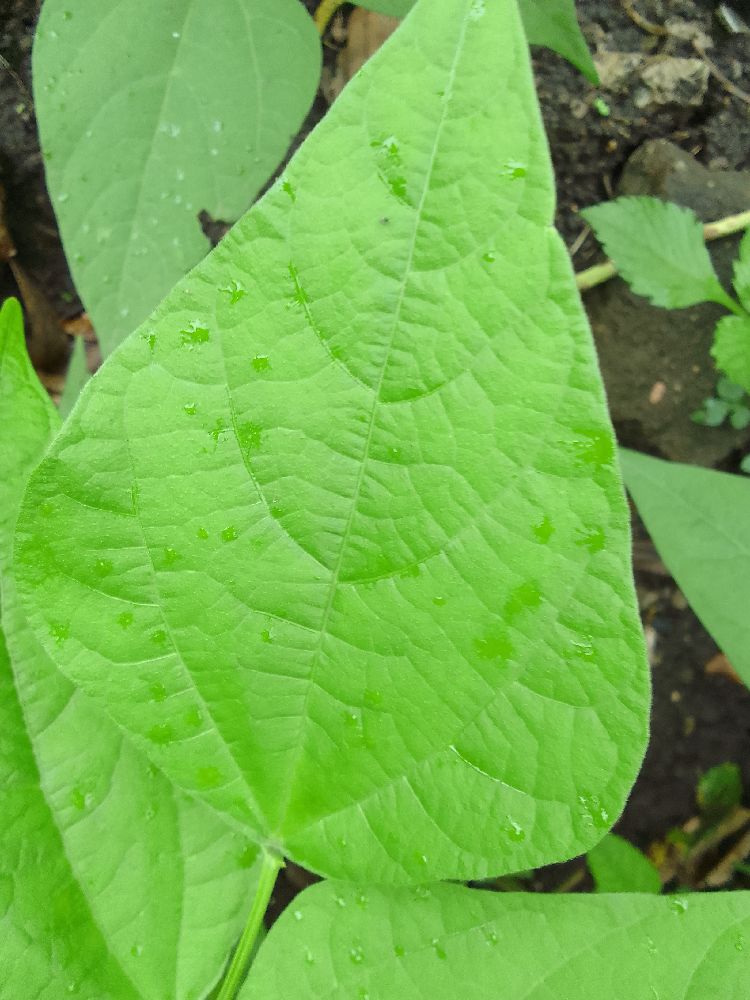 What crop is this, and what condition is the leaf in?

common bean, healthy
